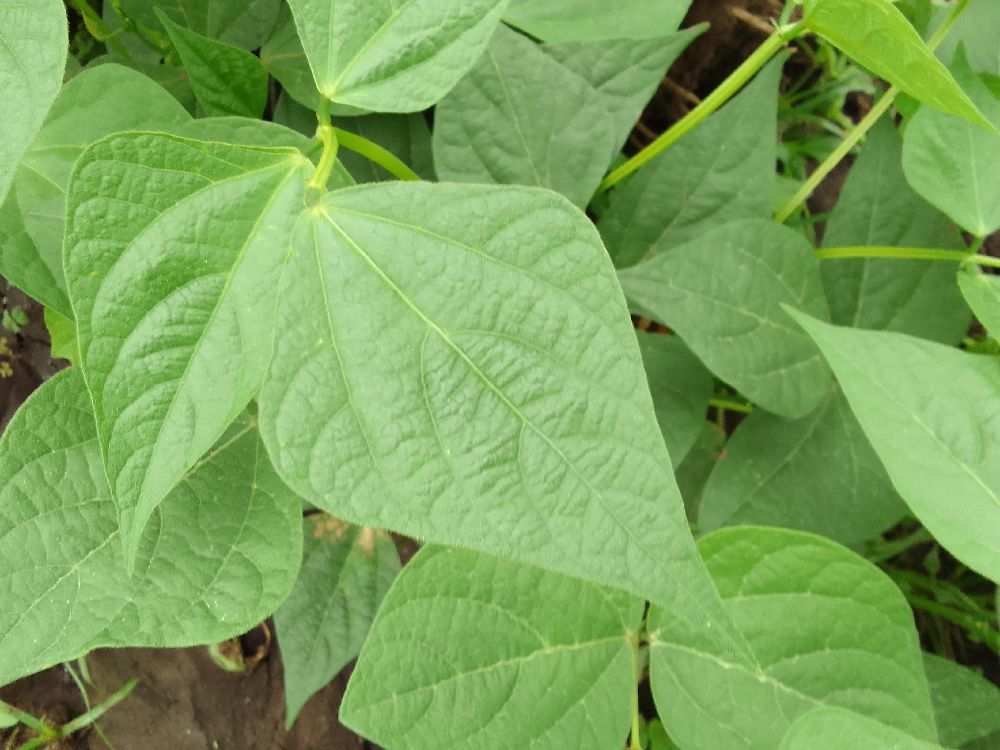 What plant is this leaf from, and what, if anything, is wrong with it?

common bean, healthy
